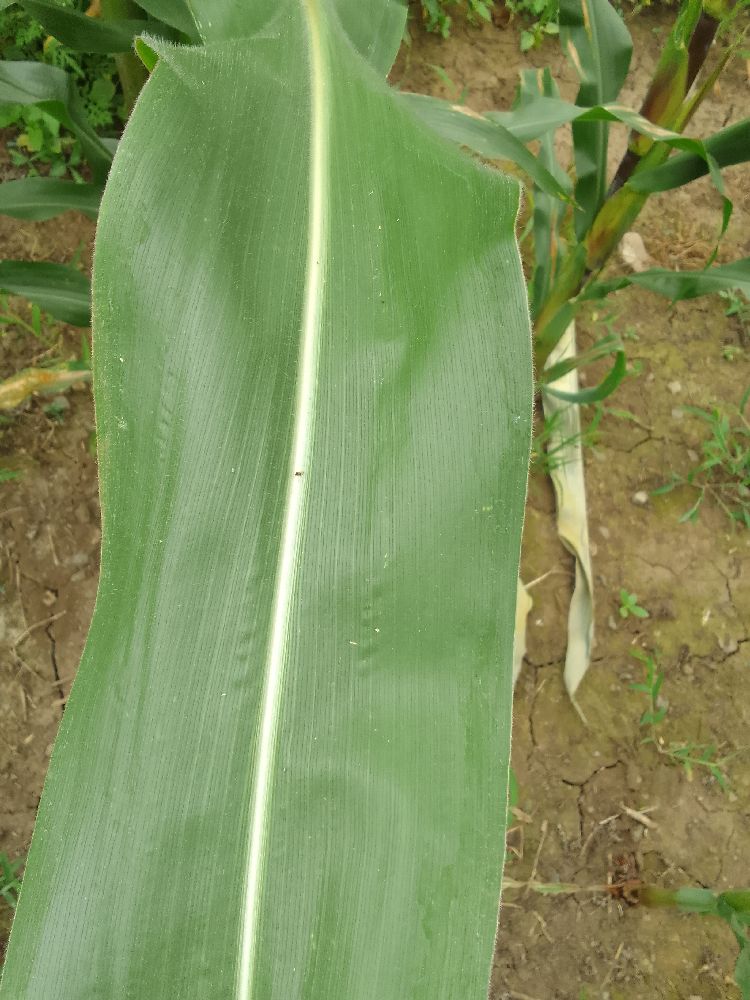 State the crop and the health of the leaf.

maize, healthy
